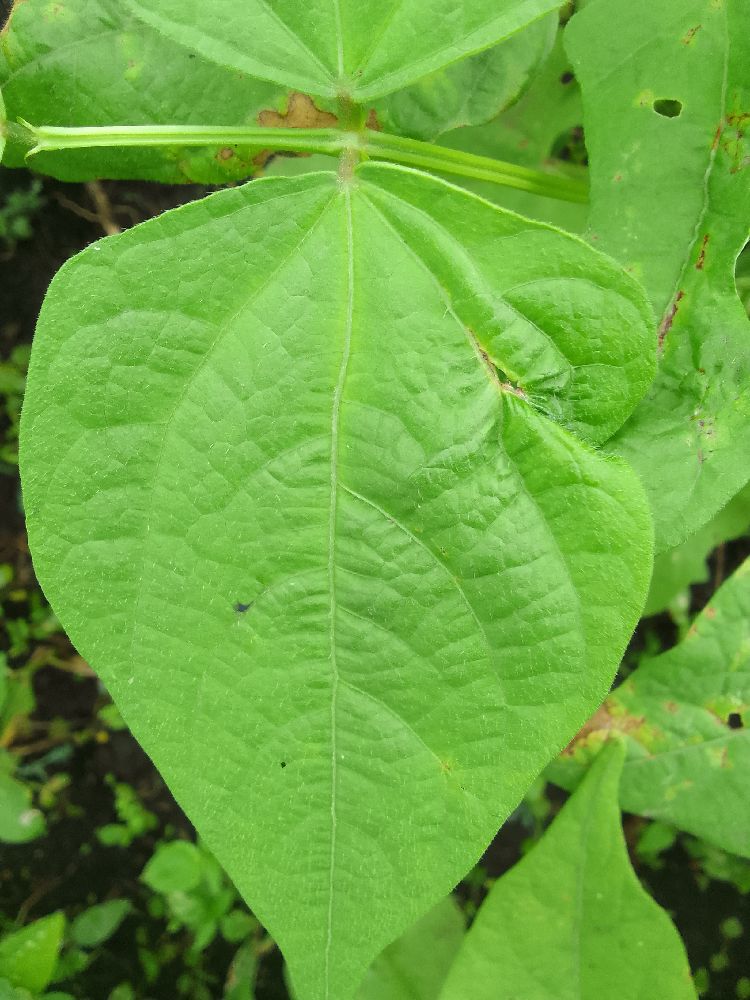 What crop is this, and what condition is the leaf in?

common bean, healthy
